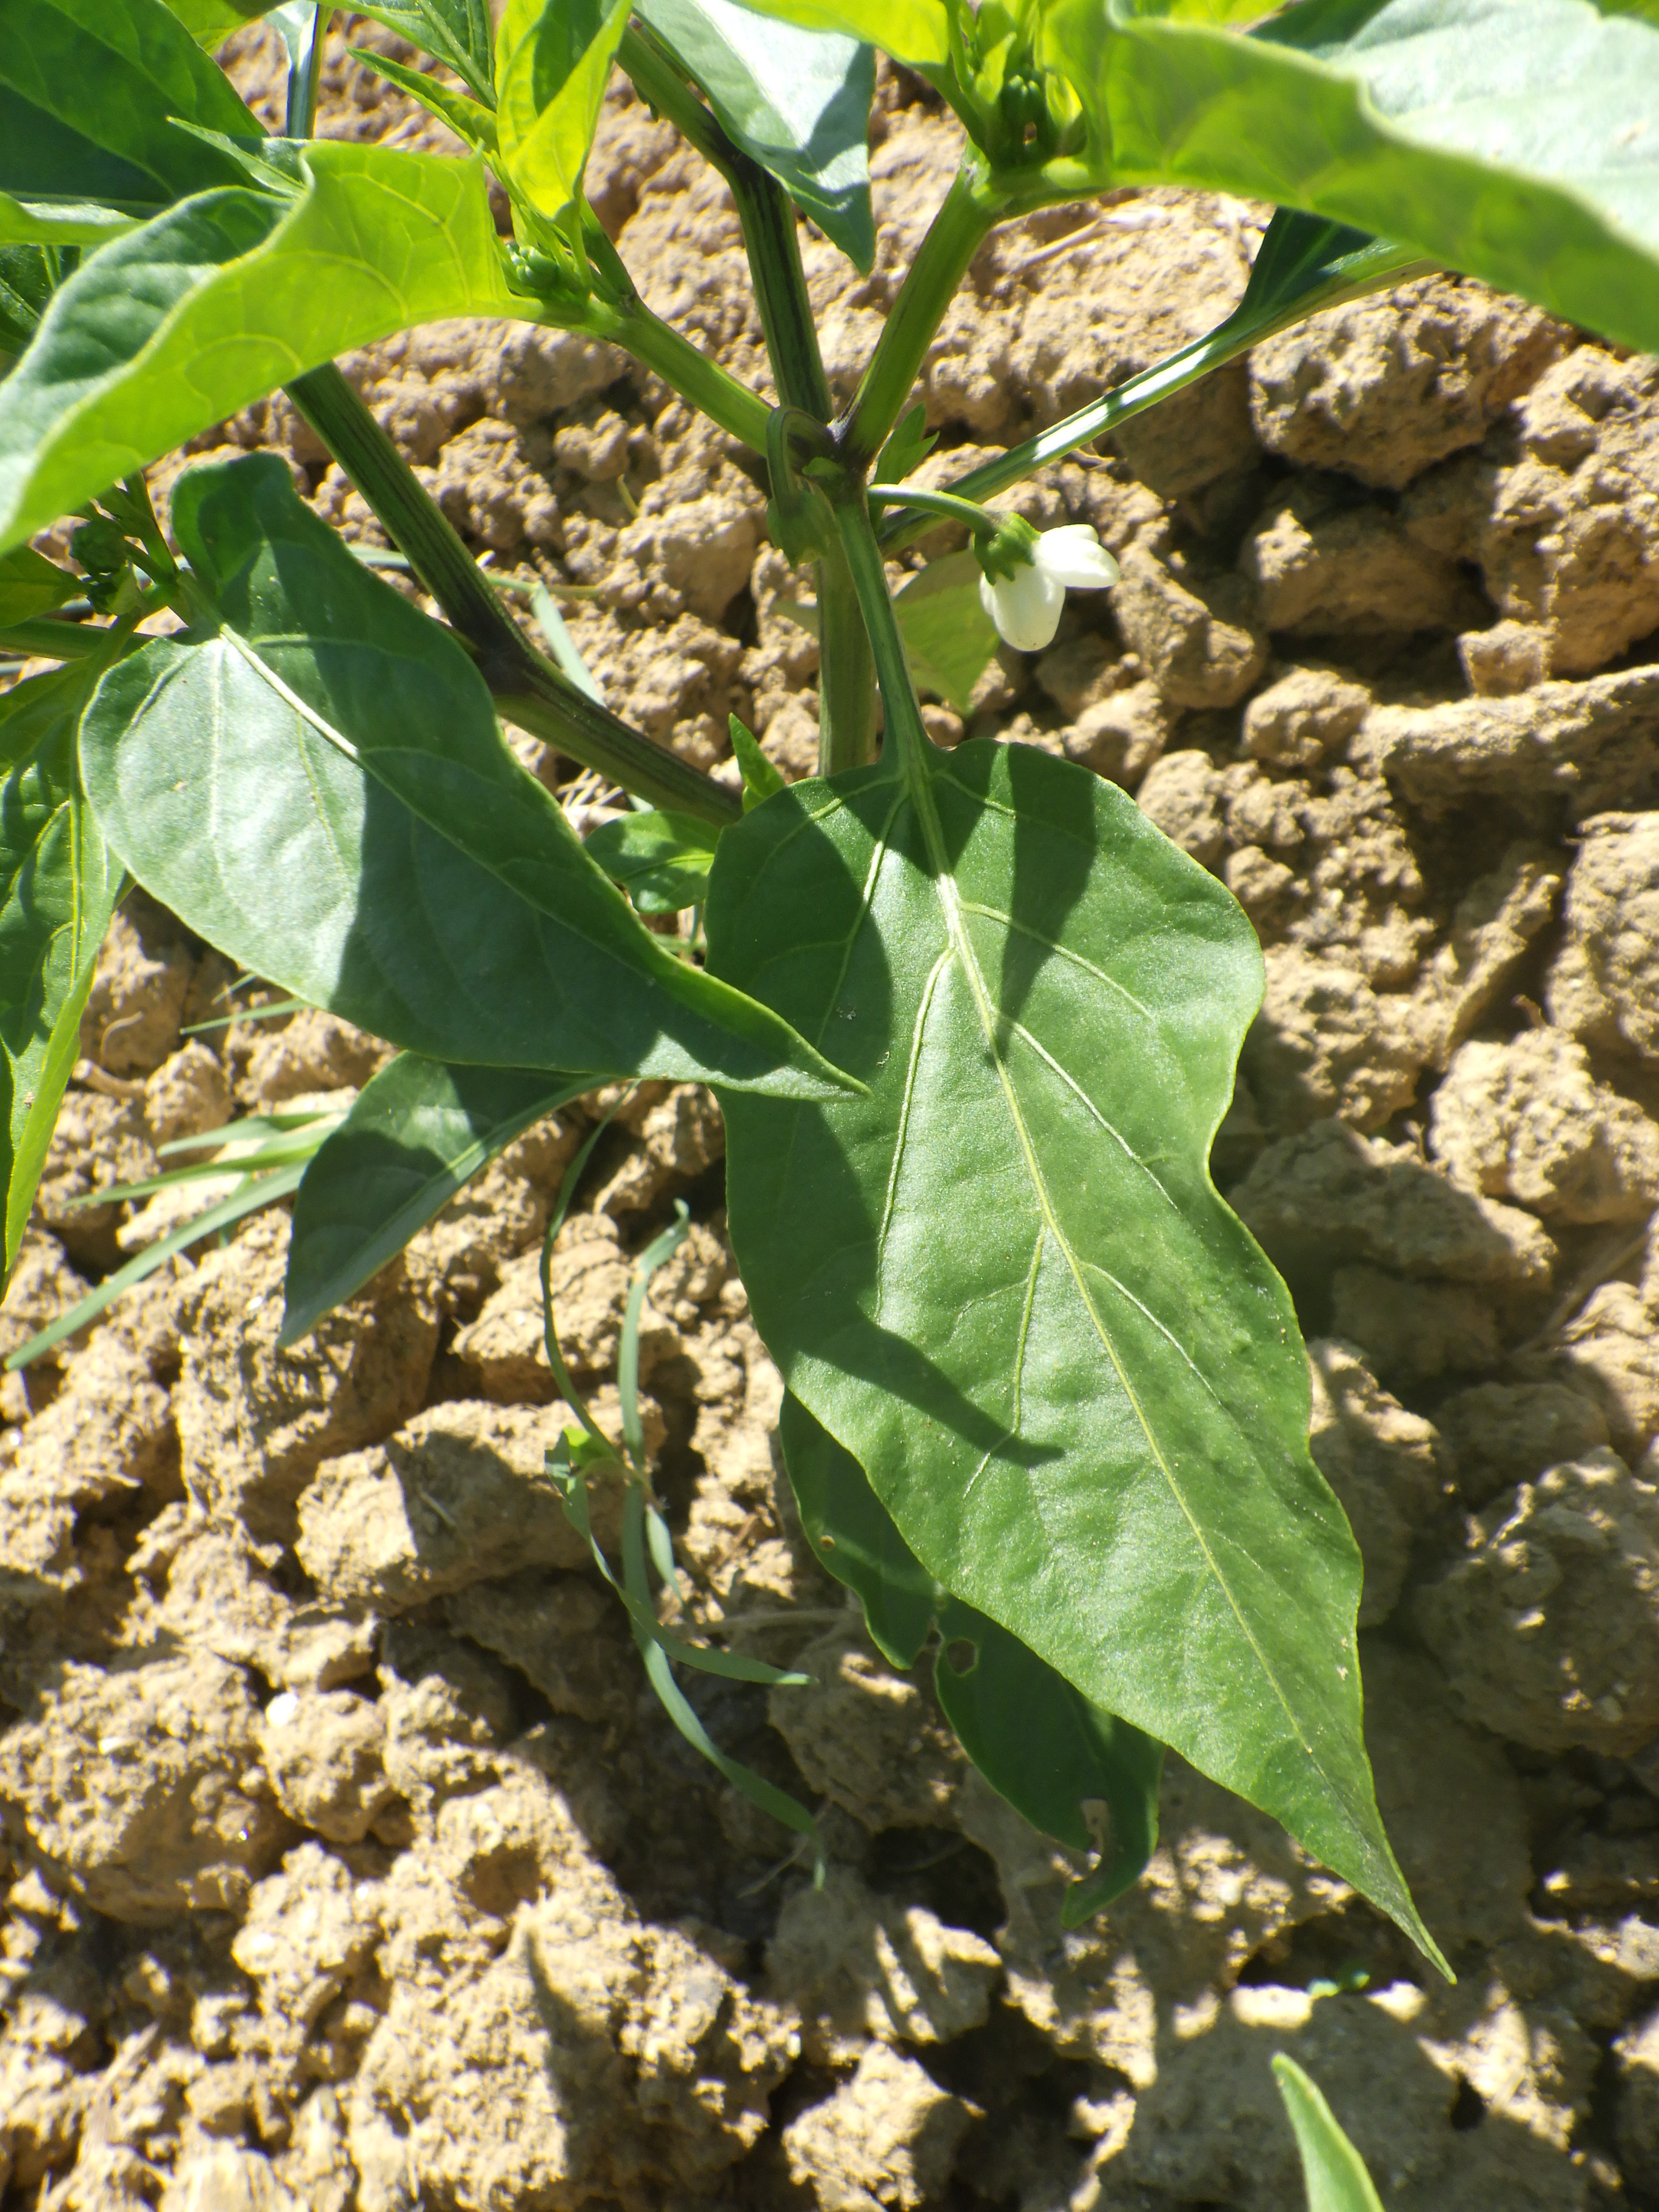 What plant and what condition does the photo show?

chili pepper, phytophagous
